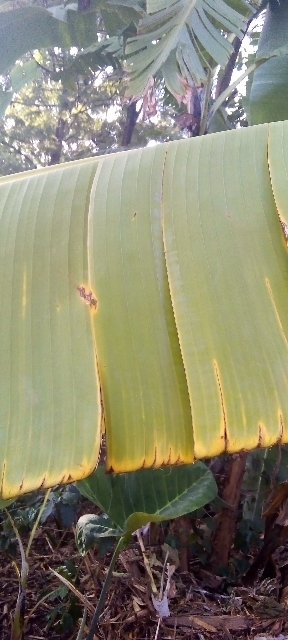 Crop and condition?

banana, fusarium wilt race 1
